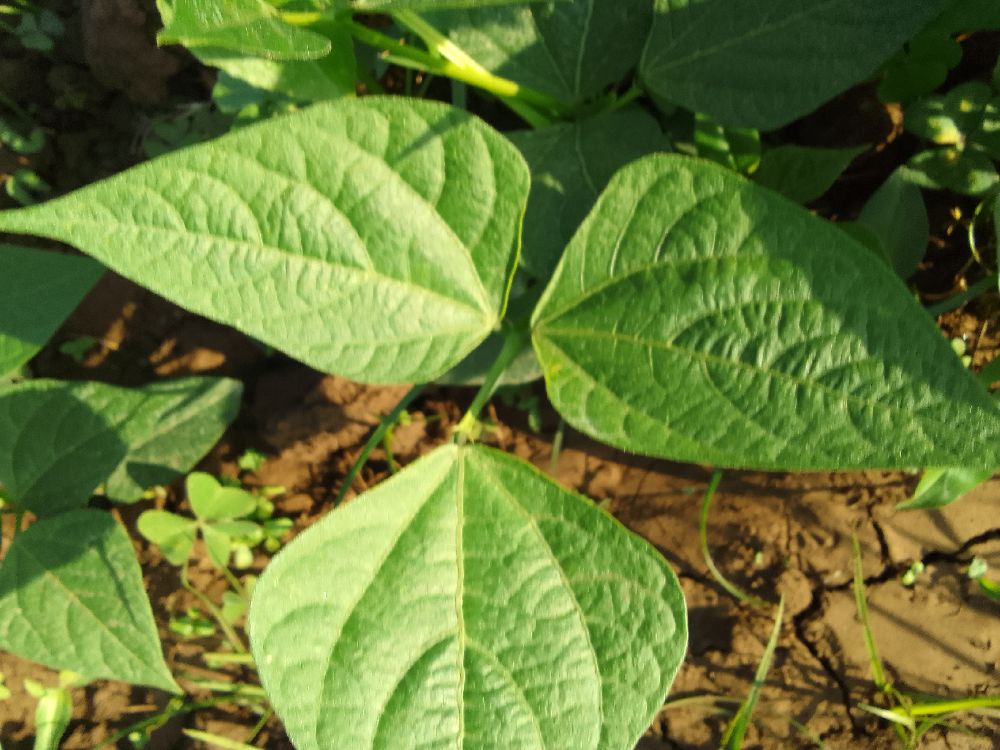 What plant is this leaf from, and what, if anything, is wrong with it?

common bean, healthy
